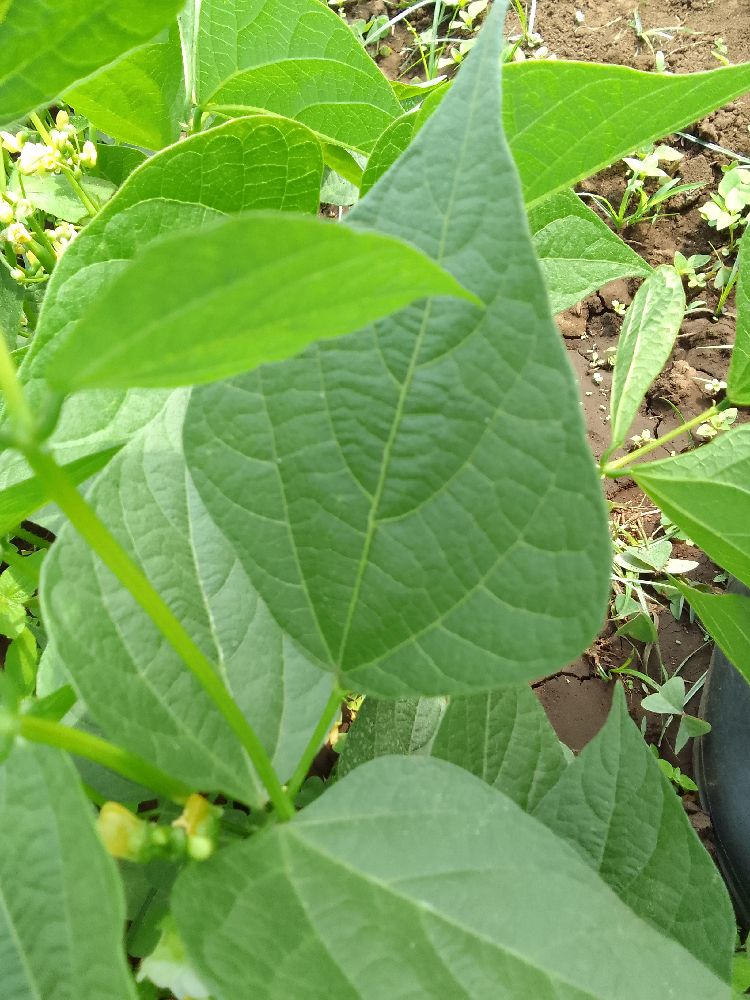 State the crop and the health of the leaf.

common bean, healthy
